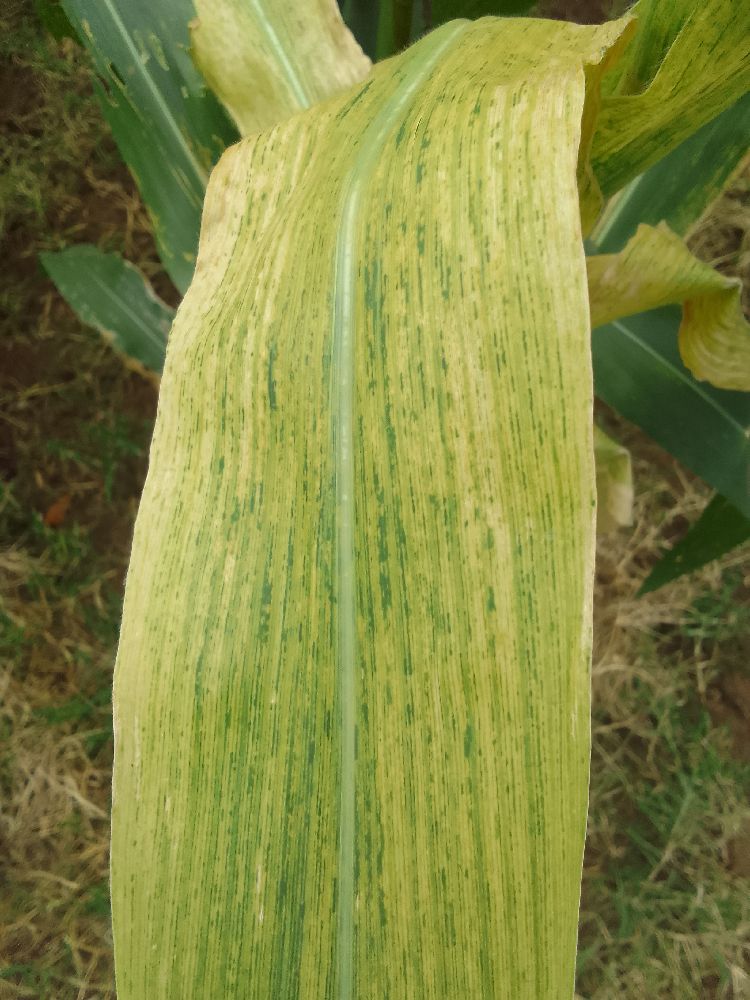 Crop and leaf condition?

maize, maize lethal necrosis
